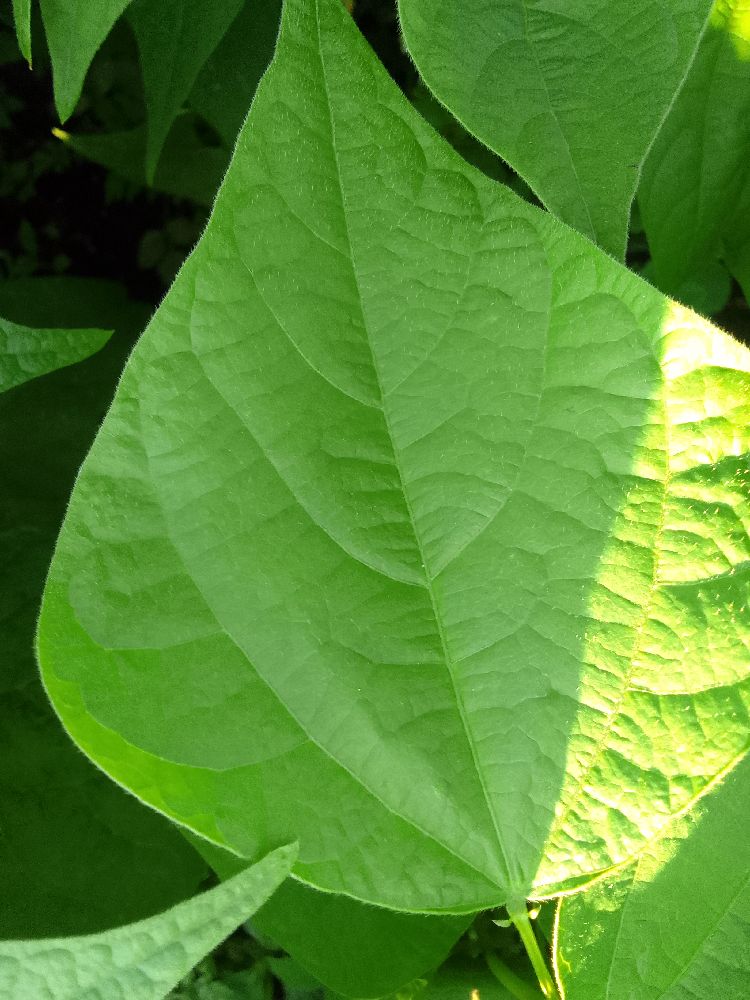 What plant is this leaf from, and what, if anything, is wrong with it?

common bean, healthy
